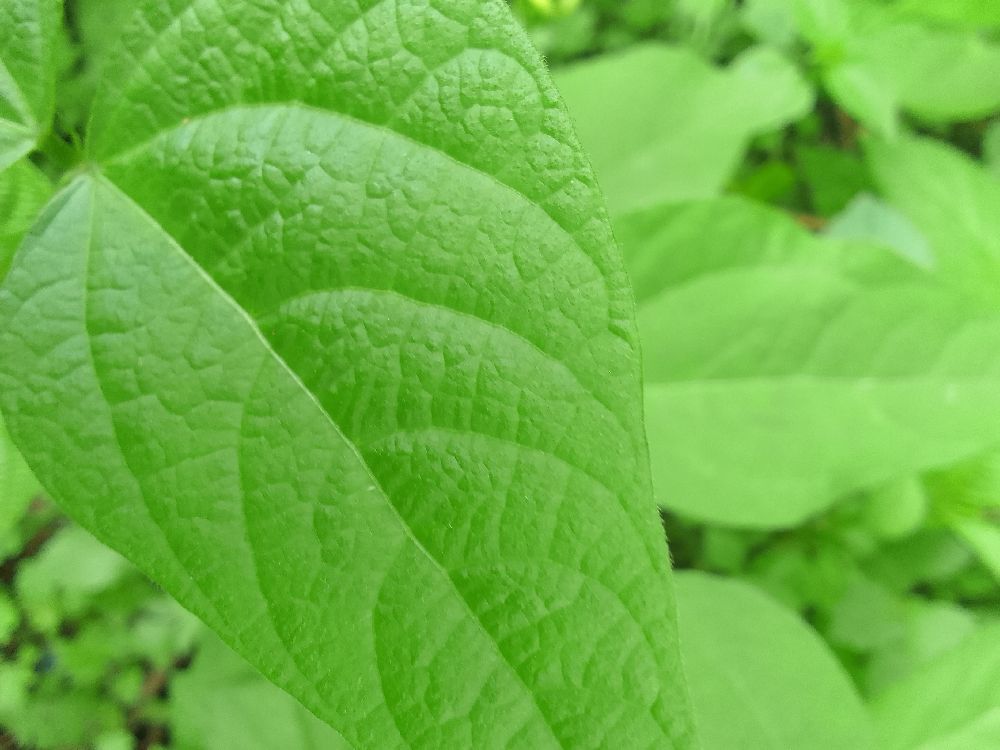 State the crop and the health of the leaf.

common bean, healthy
